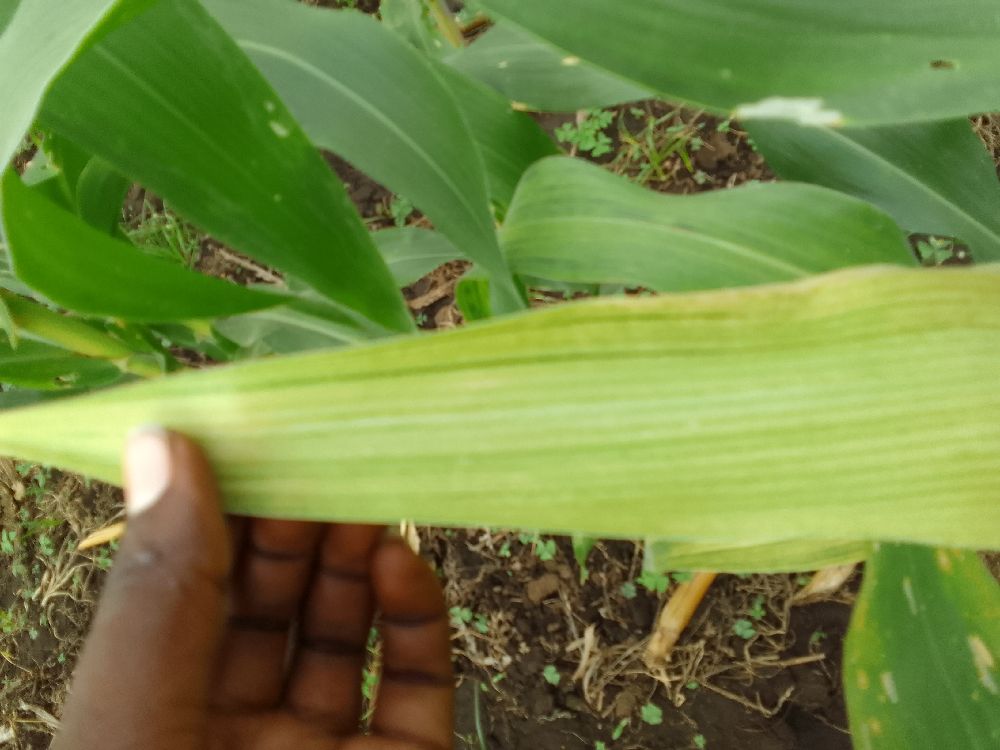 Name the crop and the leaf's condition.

maize, maize lethal necrosis
